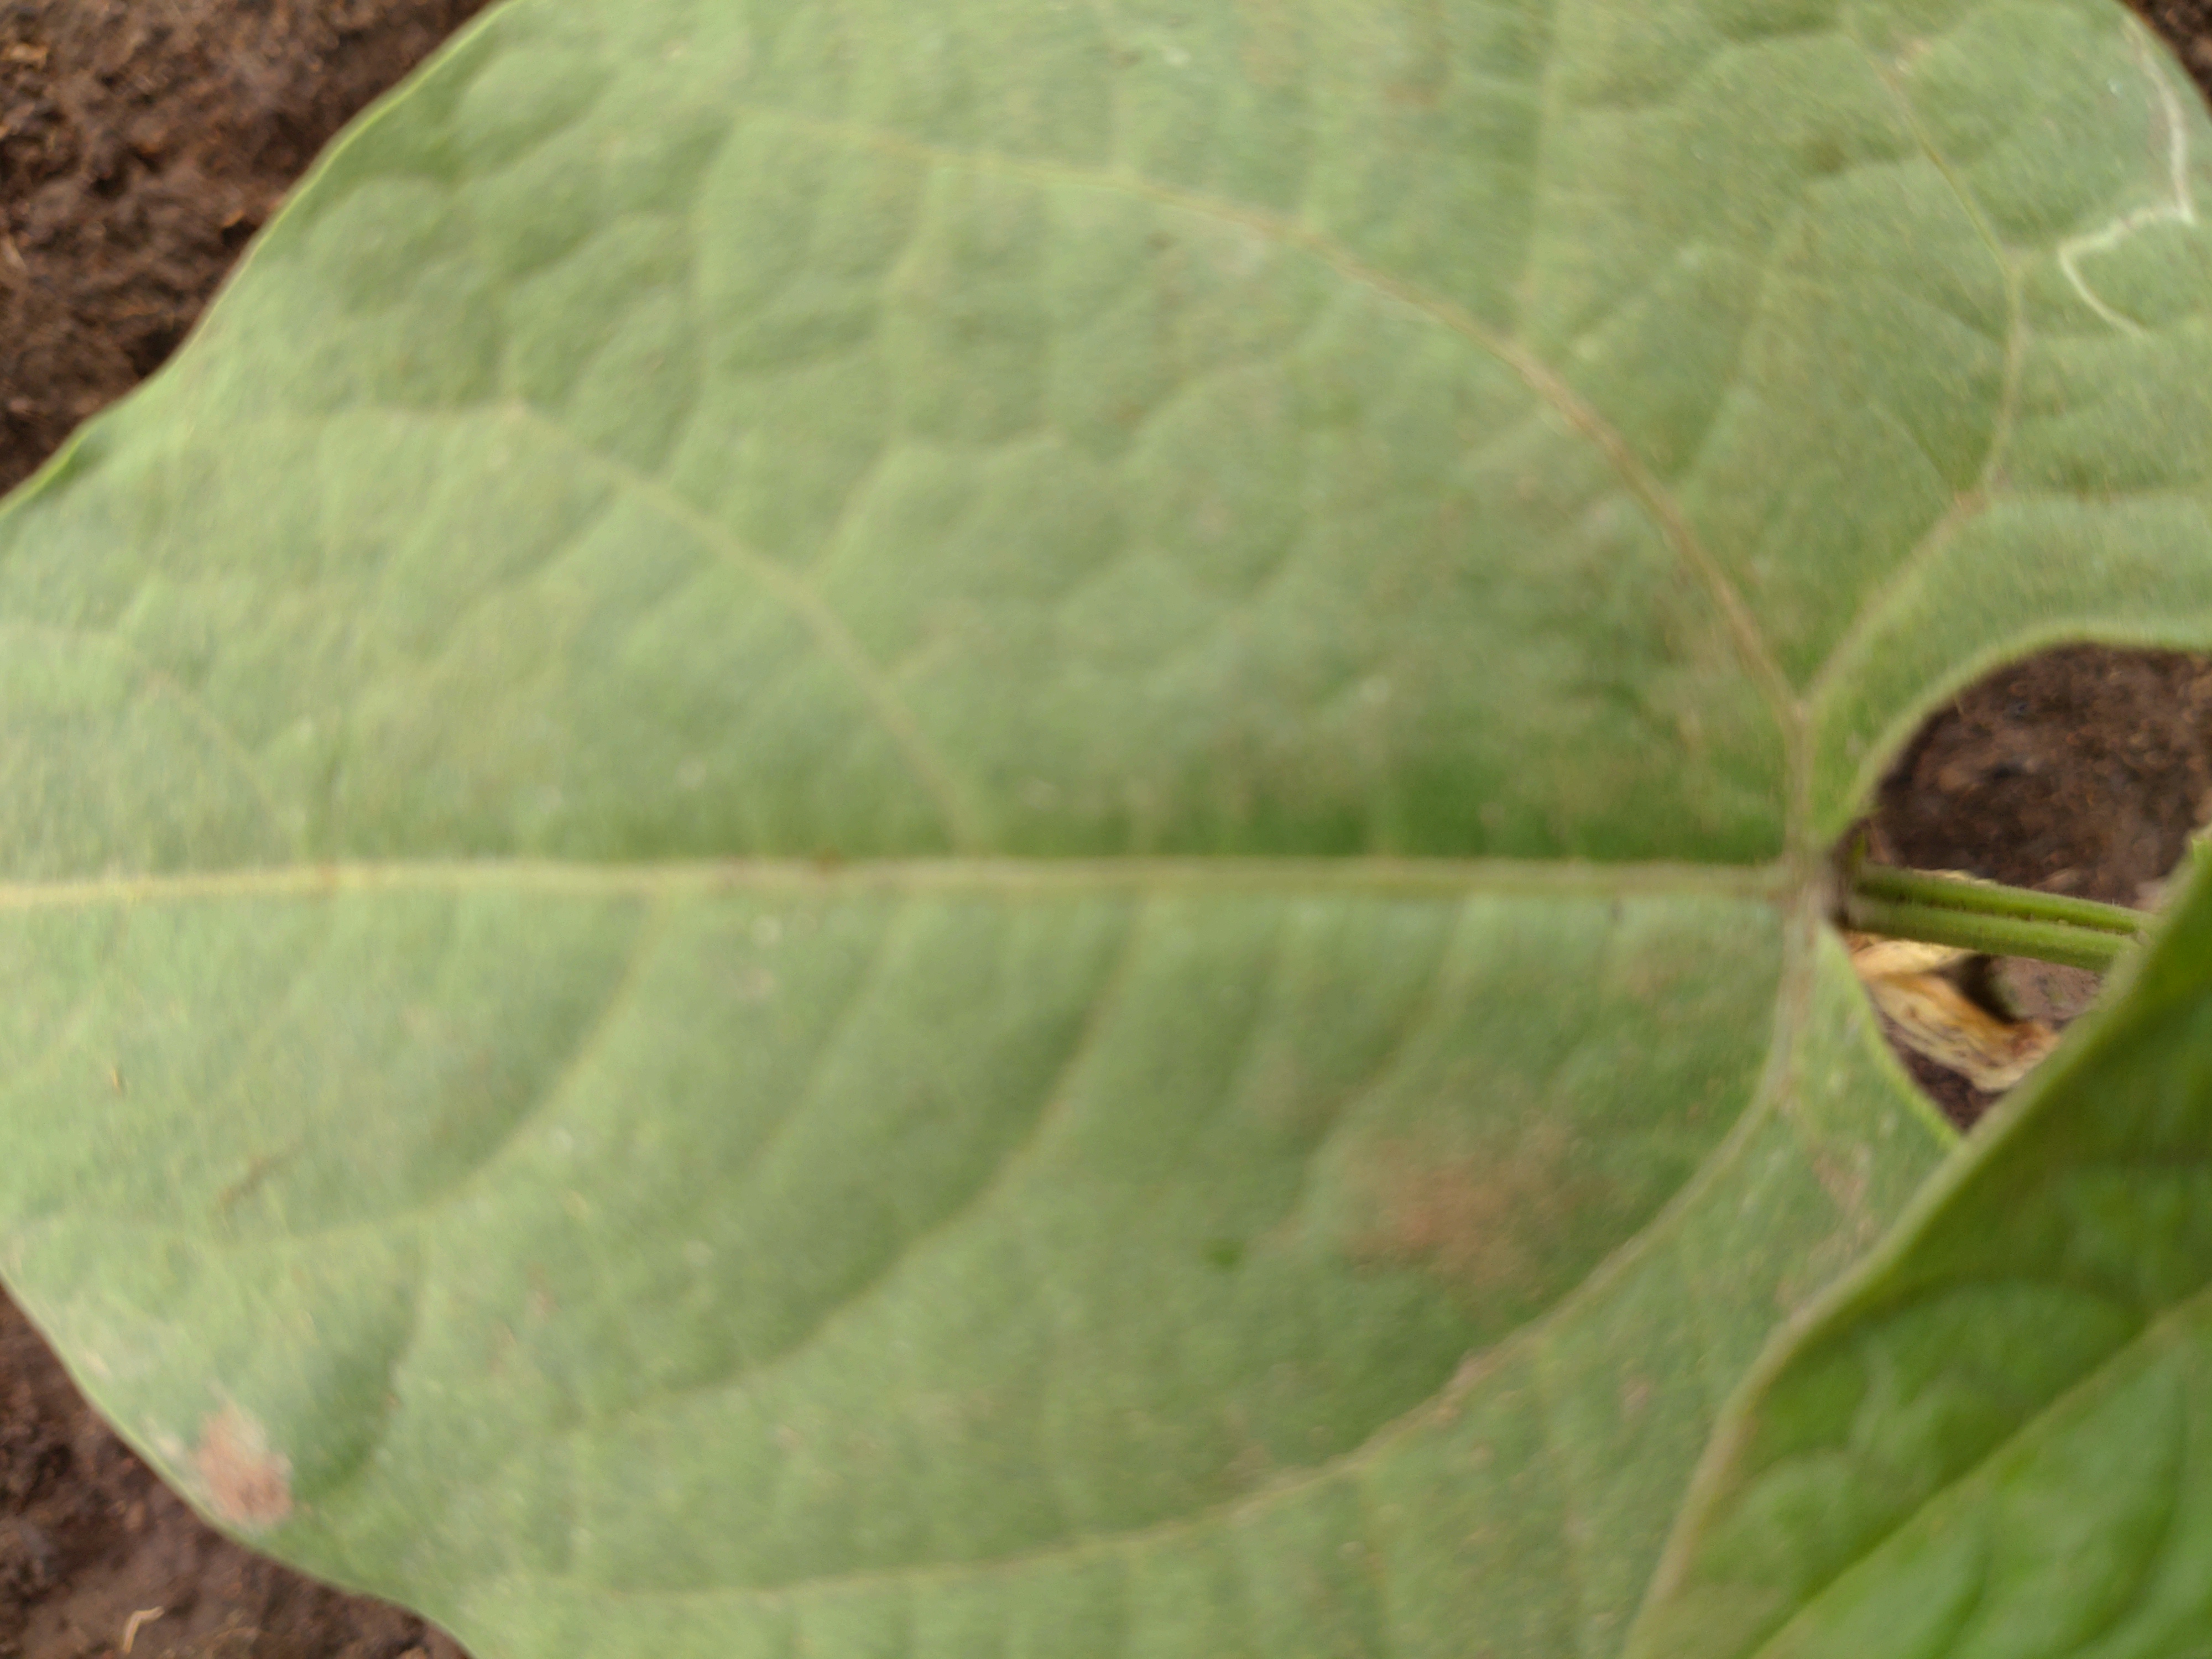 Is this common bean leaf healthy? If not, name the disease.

healthy
